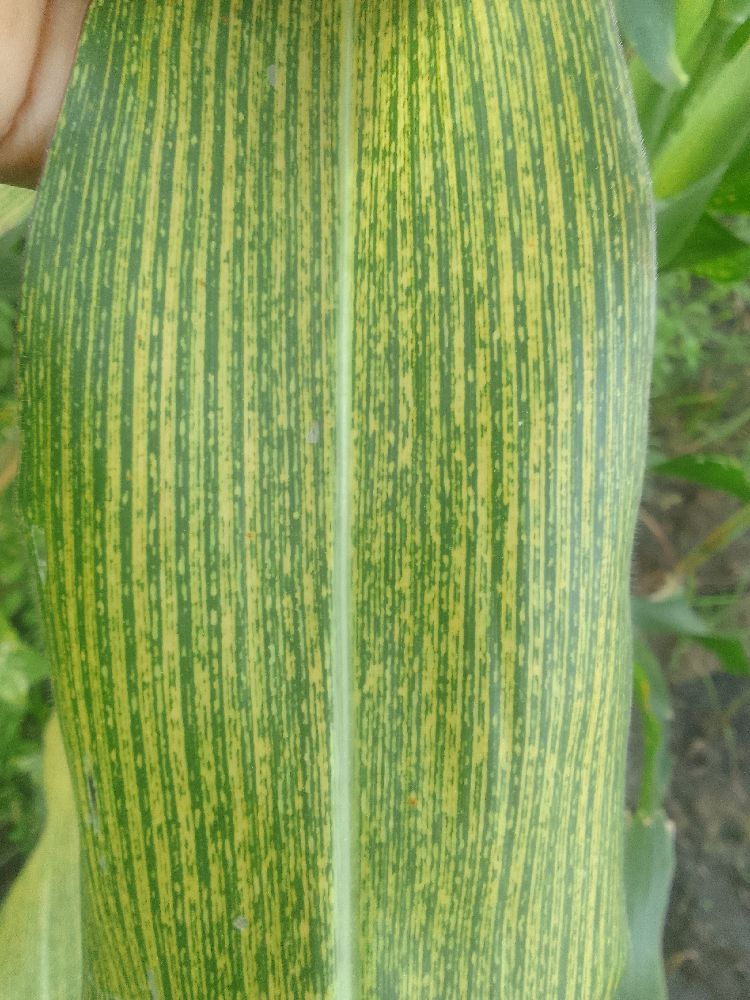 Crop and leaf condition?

maize, maize streak virus
